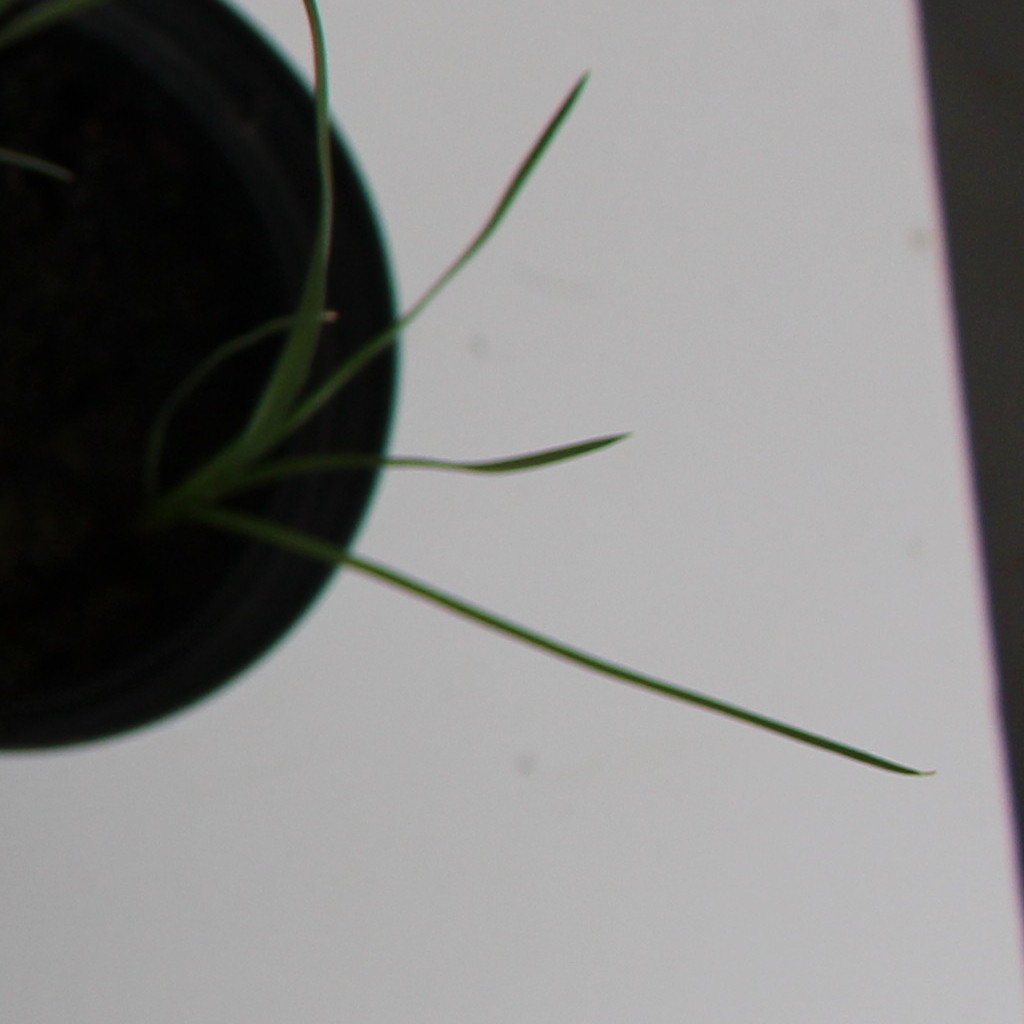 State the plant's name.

Lolium multiflorum
